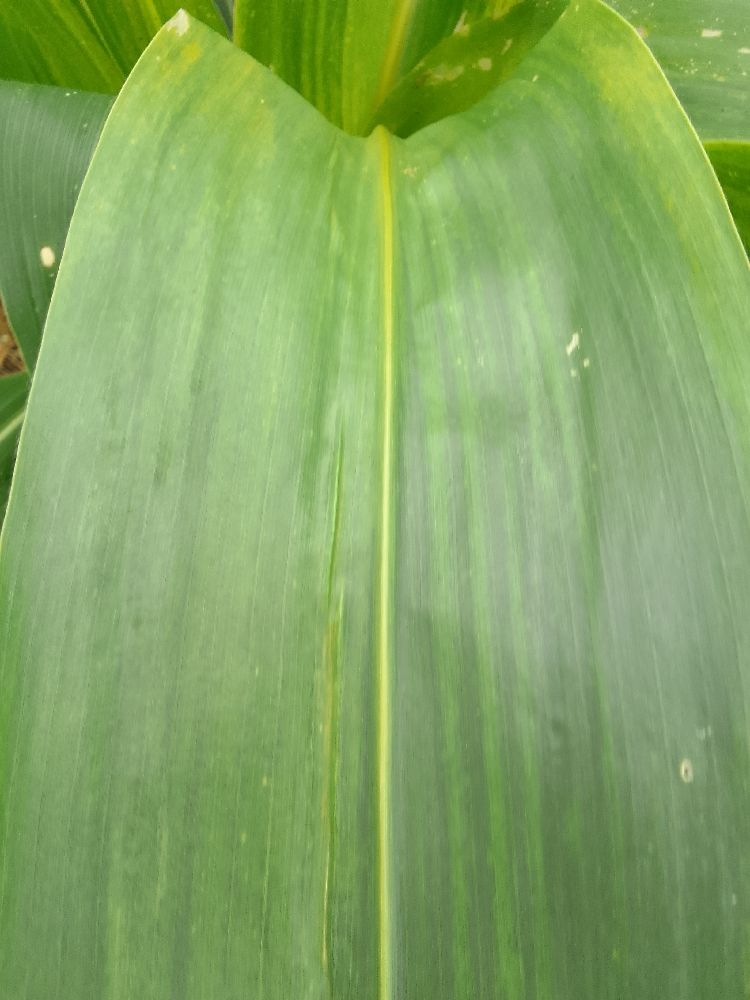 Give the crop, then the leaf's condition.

maize, healthy
